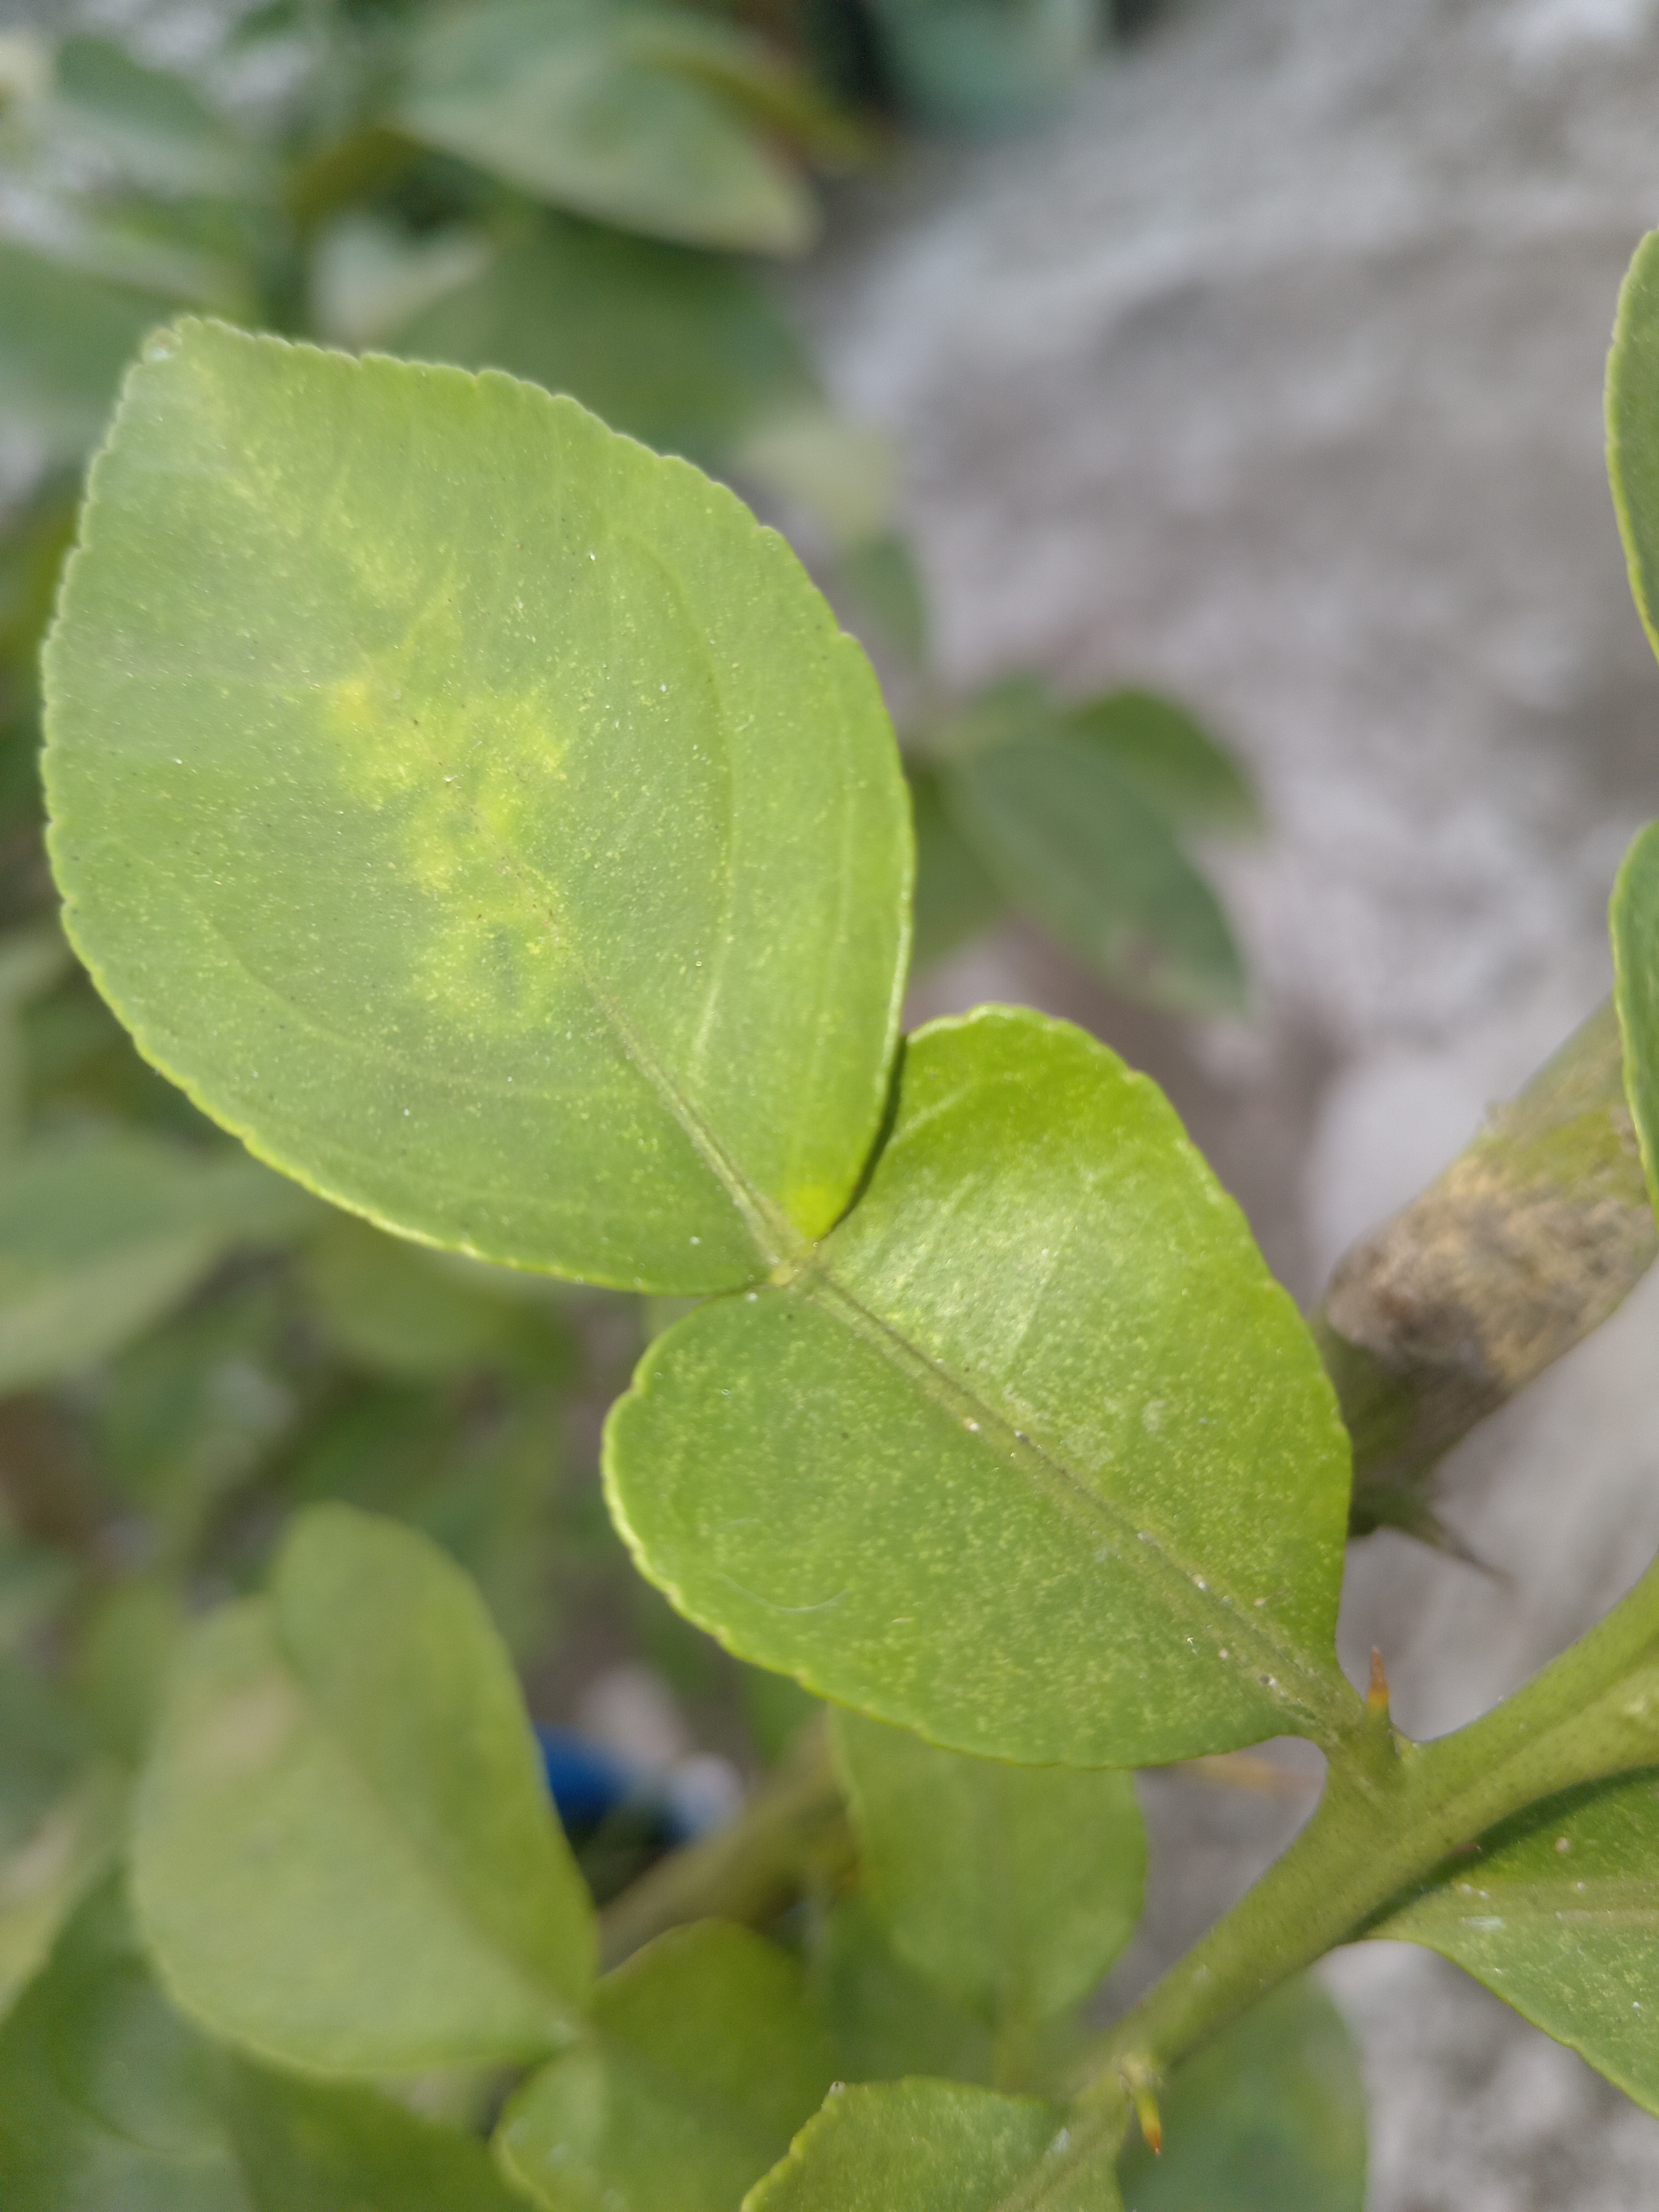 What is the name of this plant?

lemon
